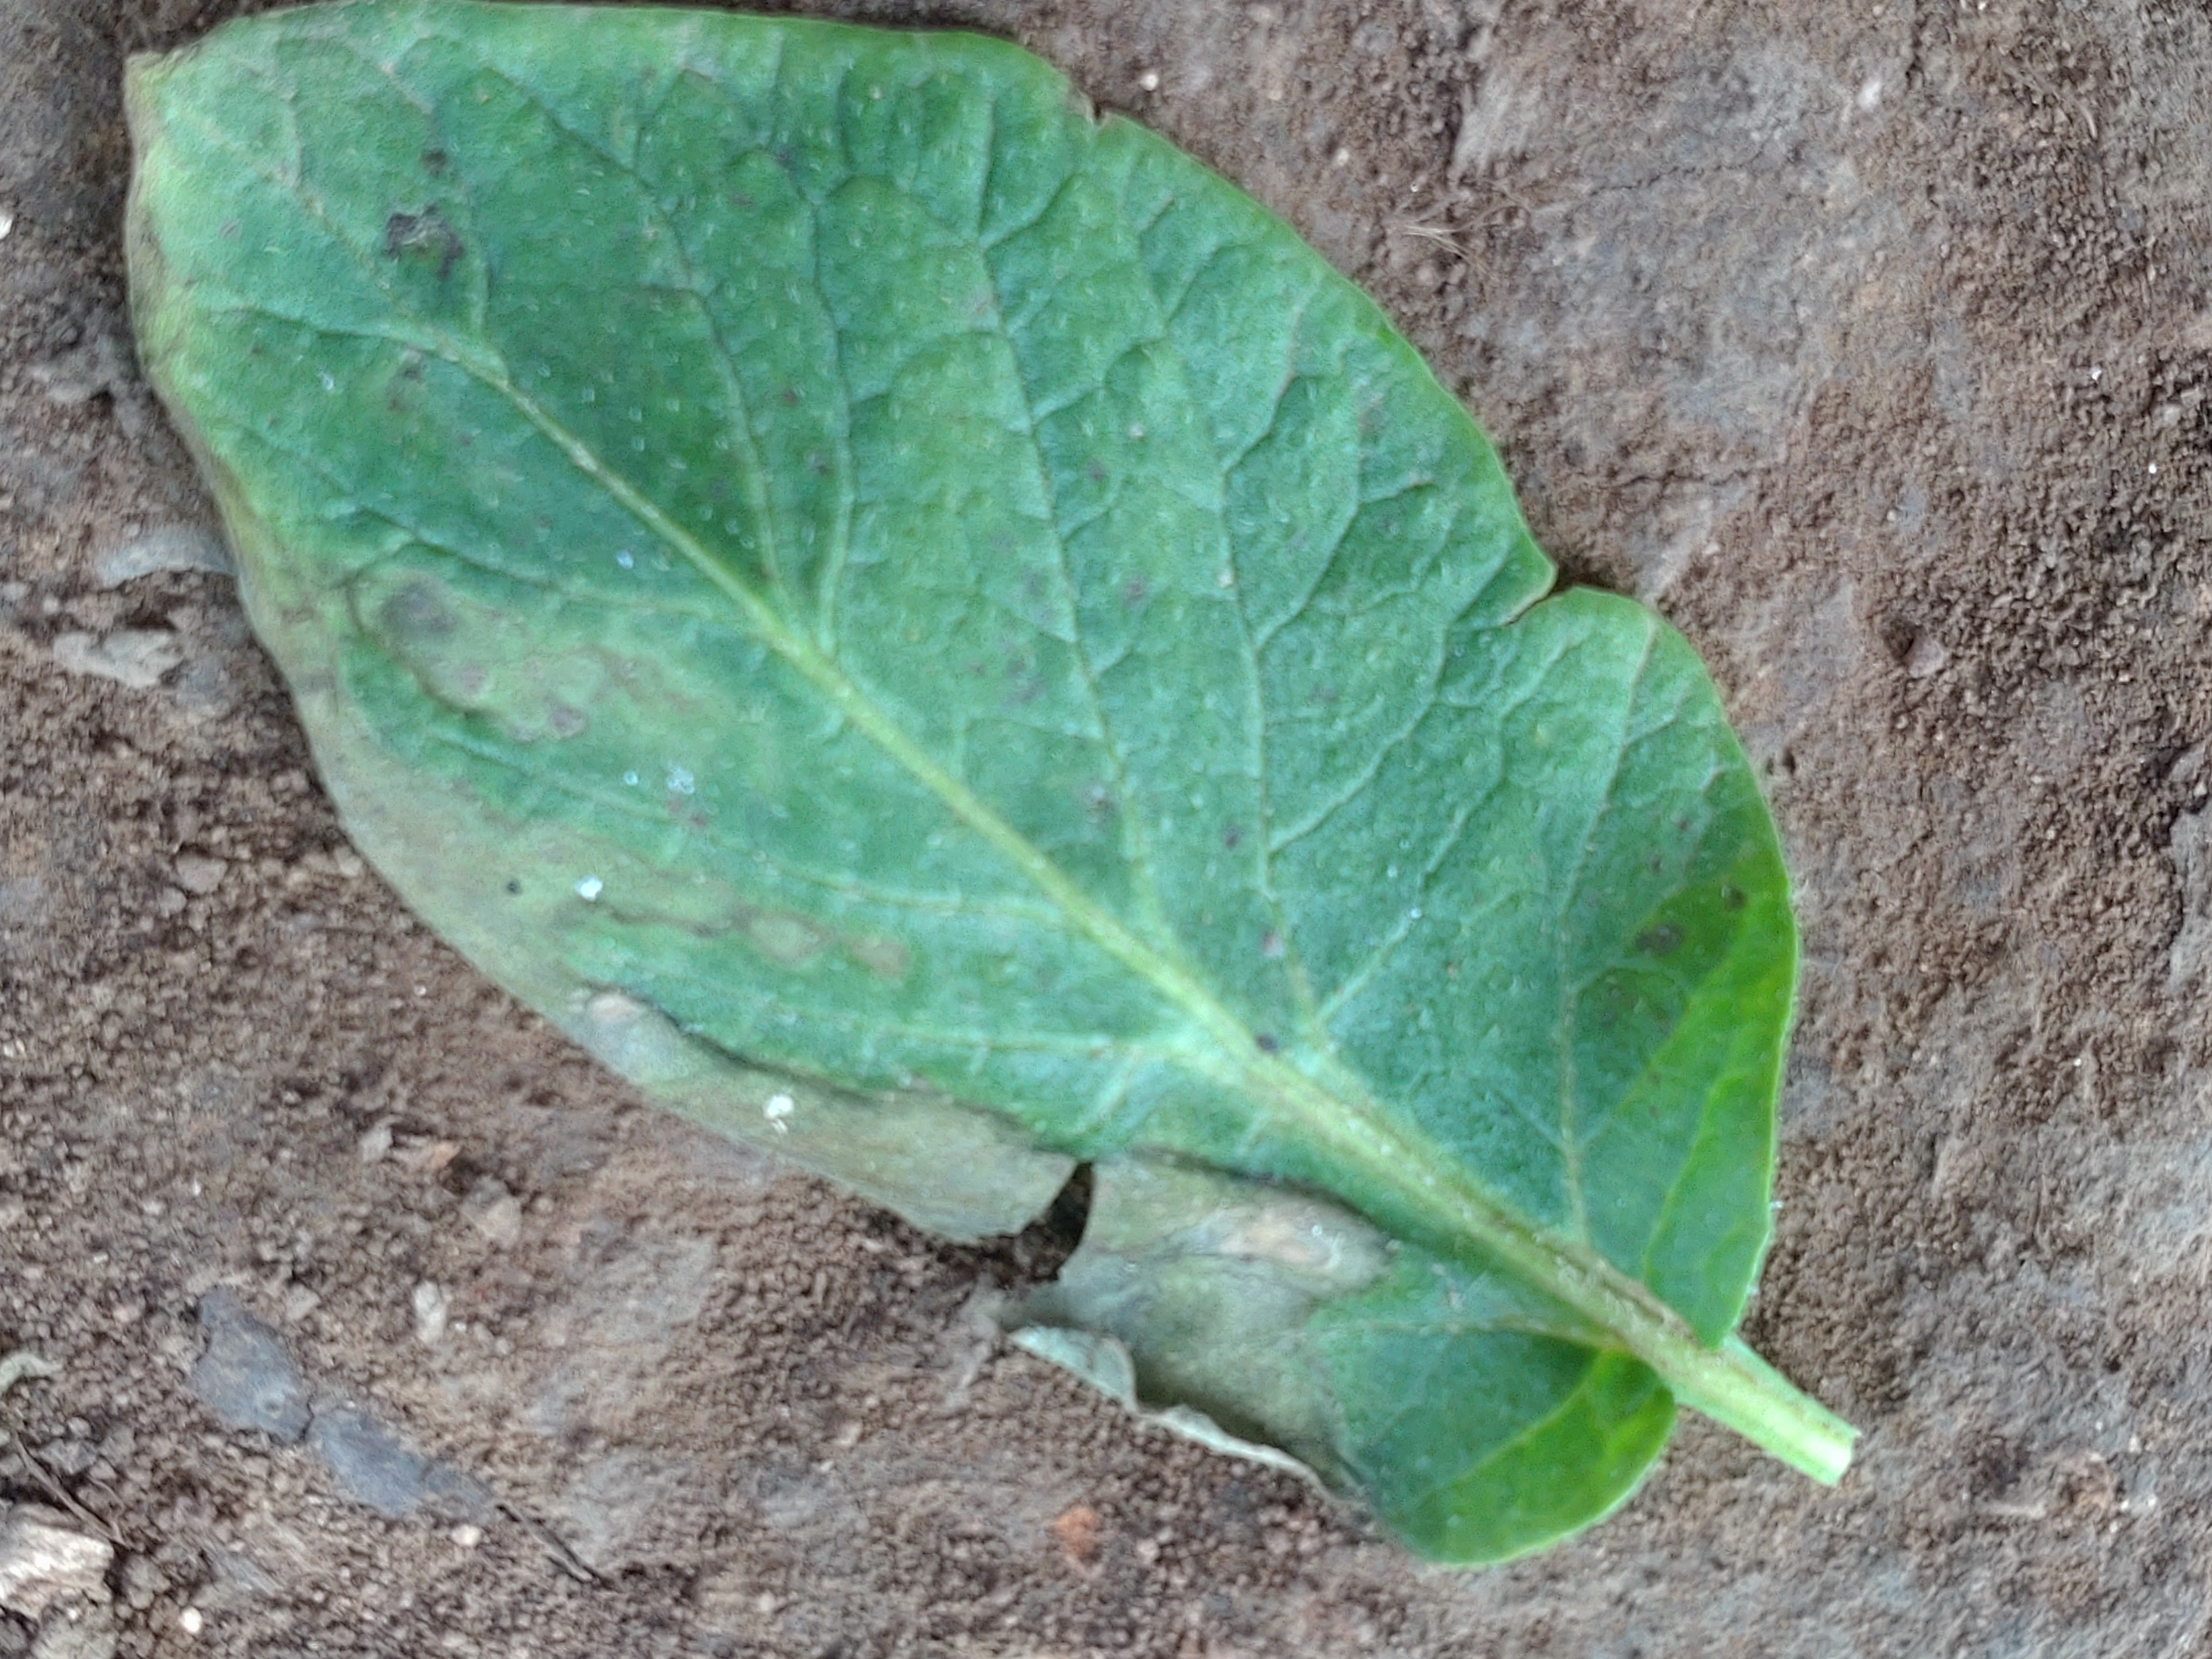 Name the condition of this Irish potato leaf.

early blight
